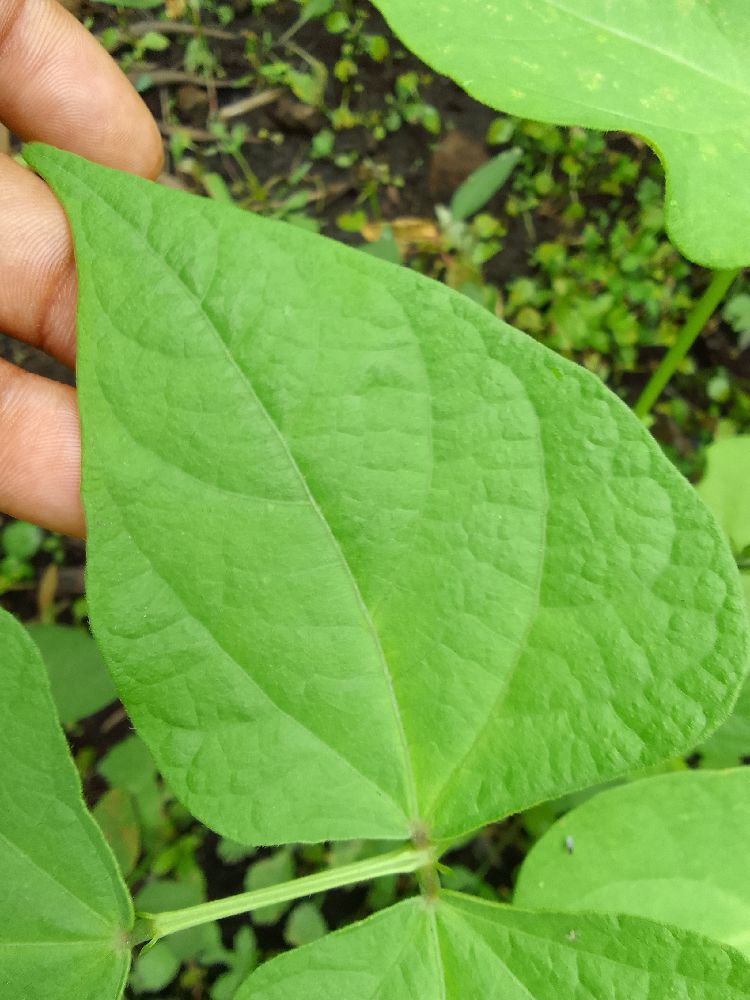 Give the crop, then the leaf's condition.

common bean, healthy
